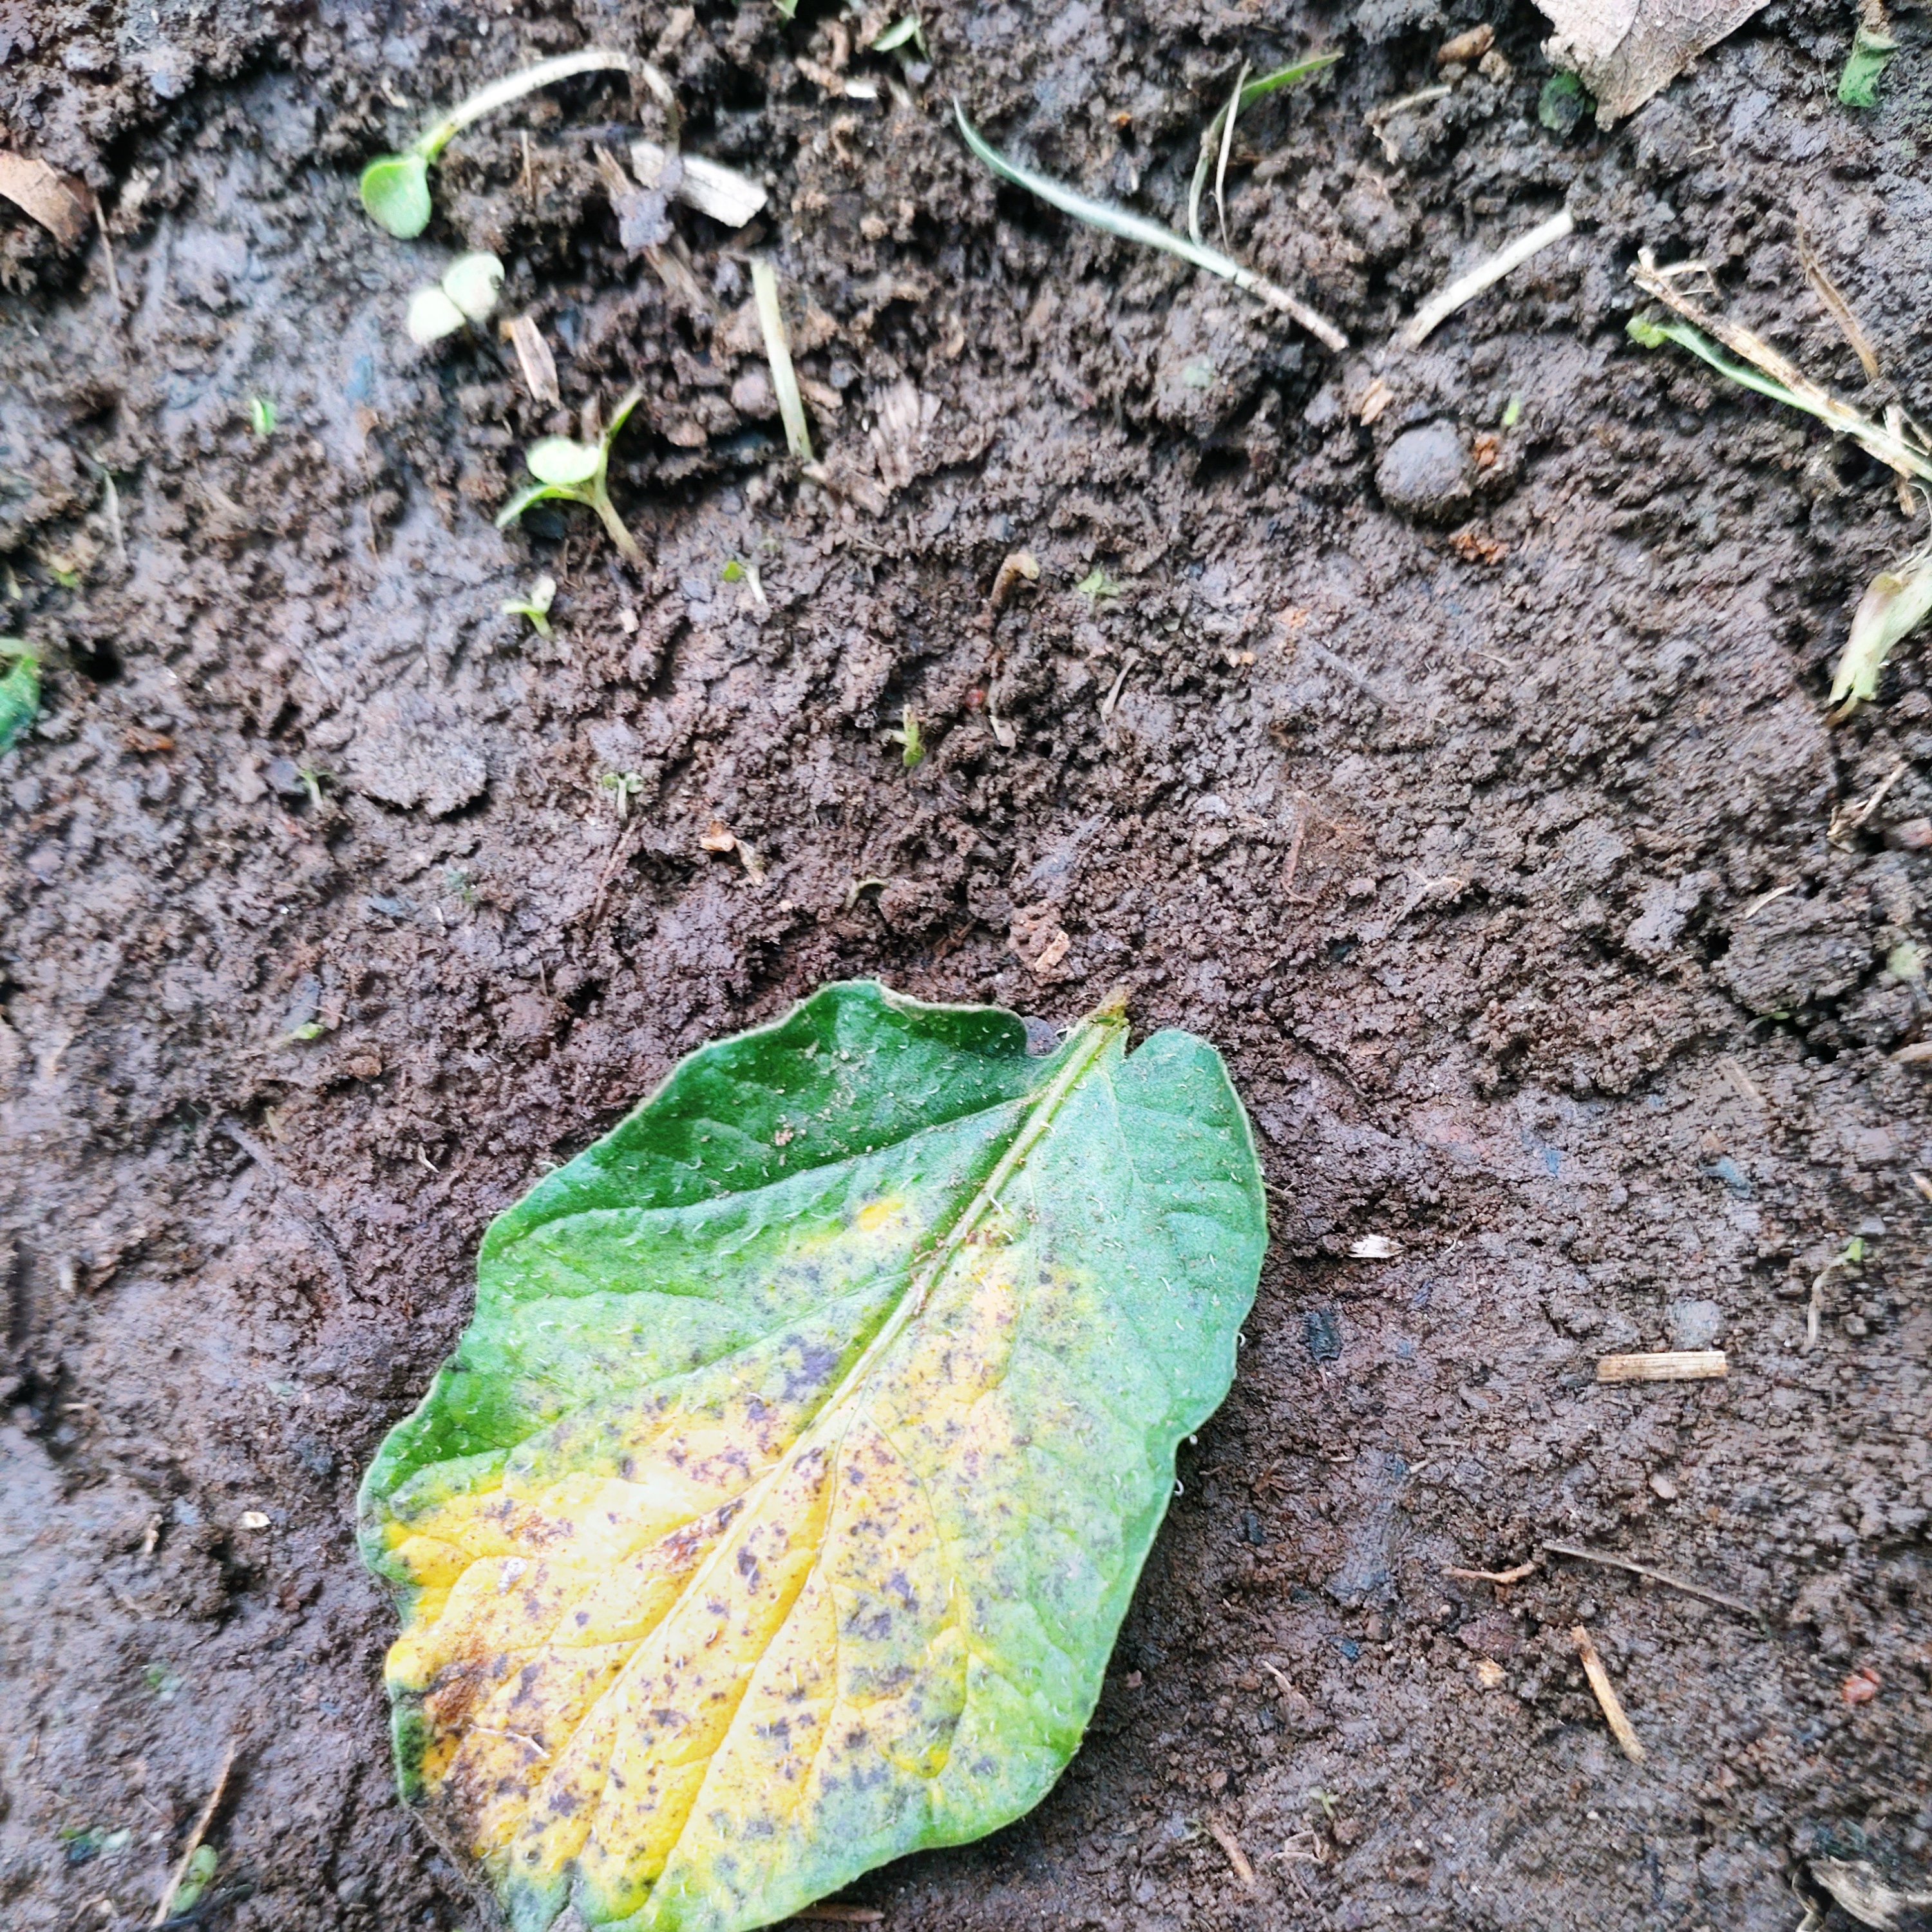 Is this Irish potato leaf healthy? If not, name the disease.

late blight
